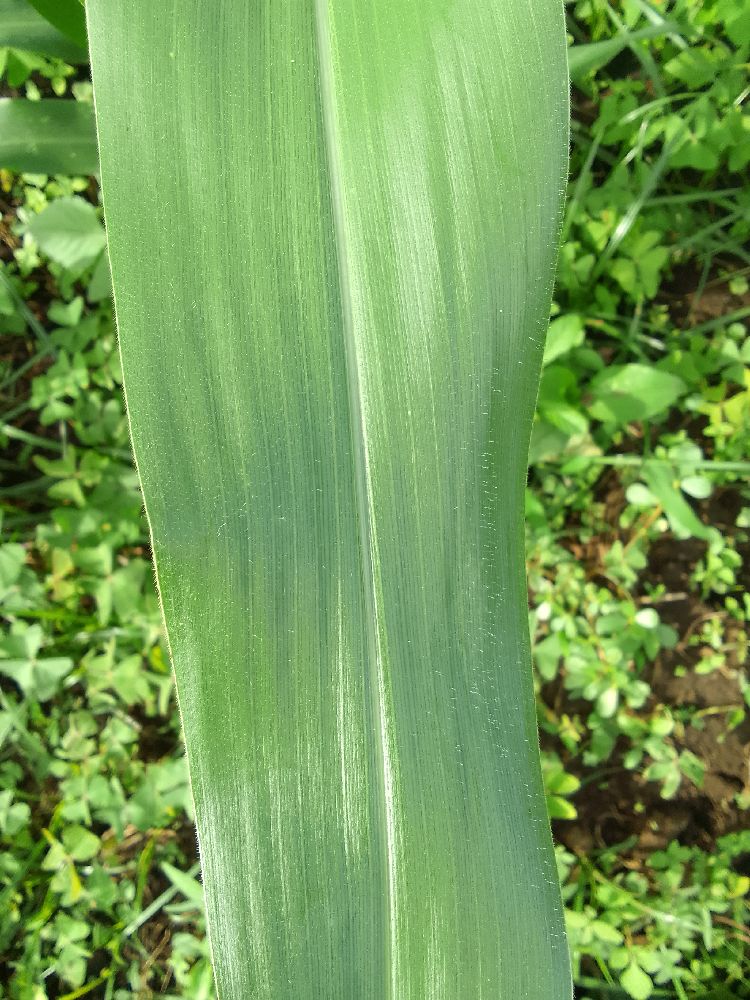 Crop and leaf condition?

maize, healthy
